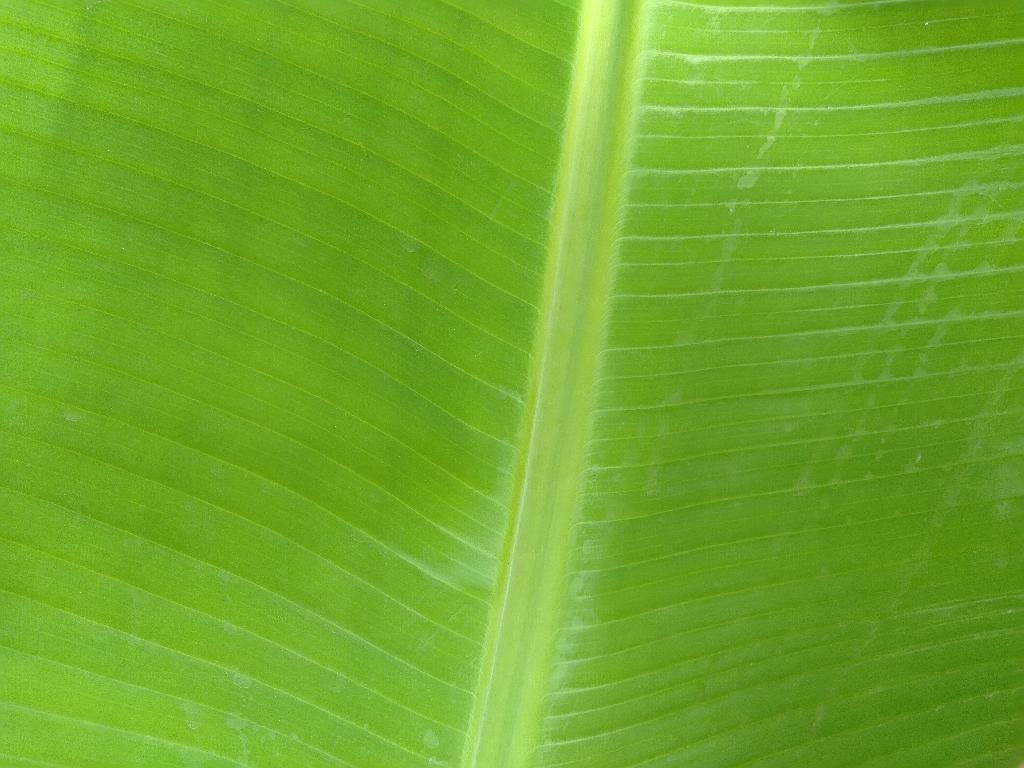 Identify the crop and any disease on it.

banana, healthy
